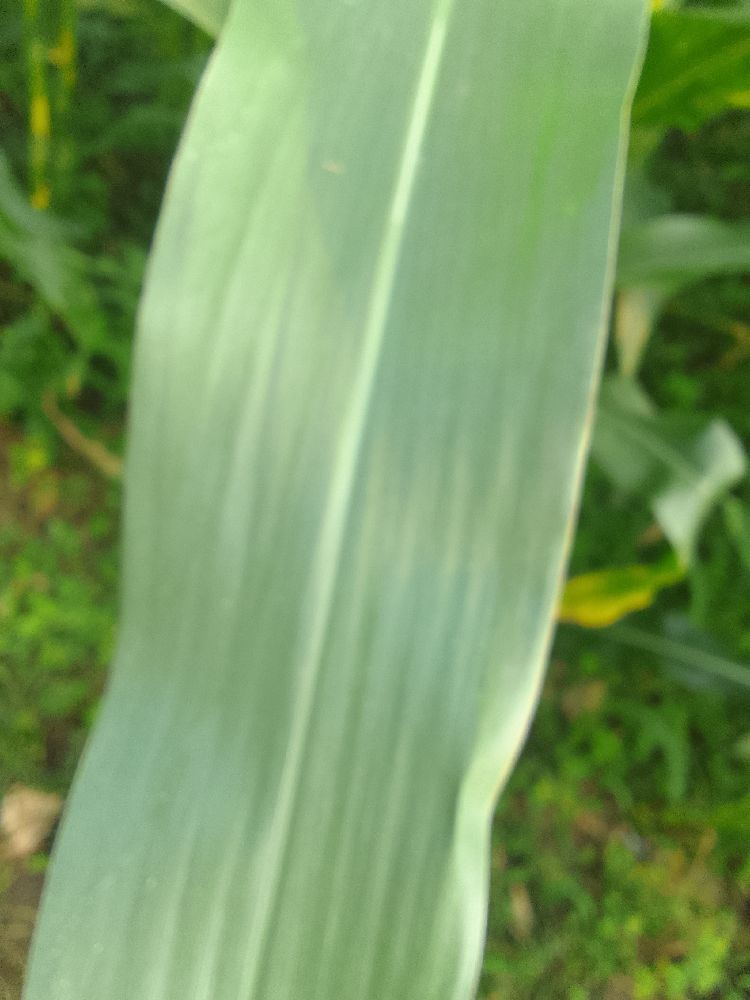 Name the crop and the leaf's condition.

maize, healthy
